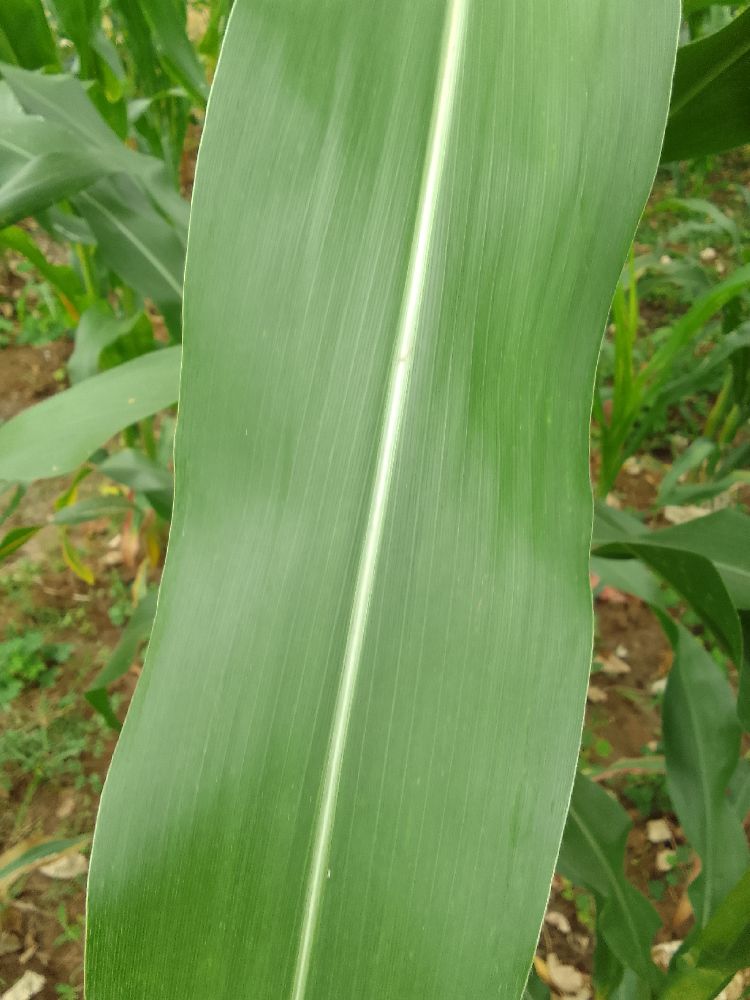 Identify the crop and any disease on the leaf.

maize, healthy
